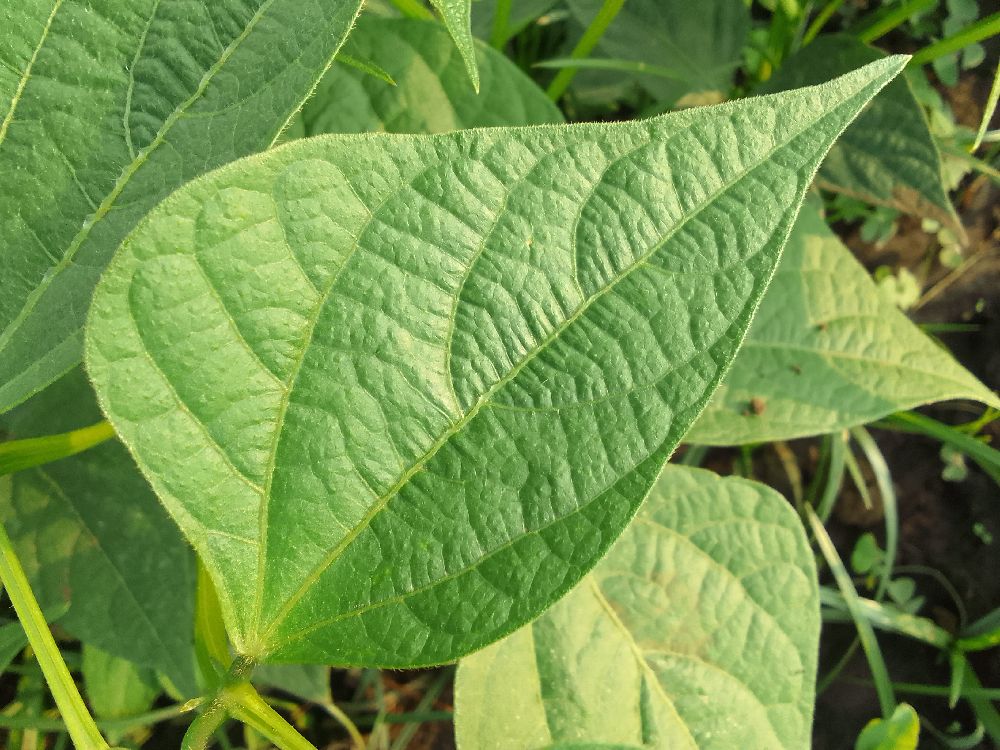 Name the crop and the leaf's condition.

common bean, healthy
